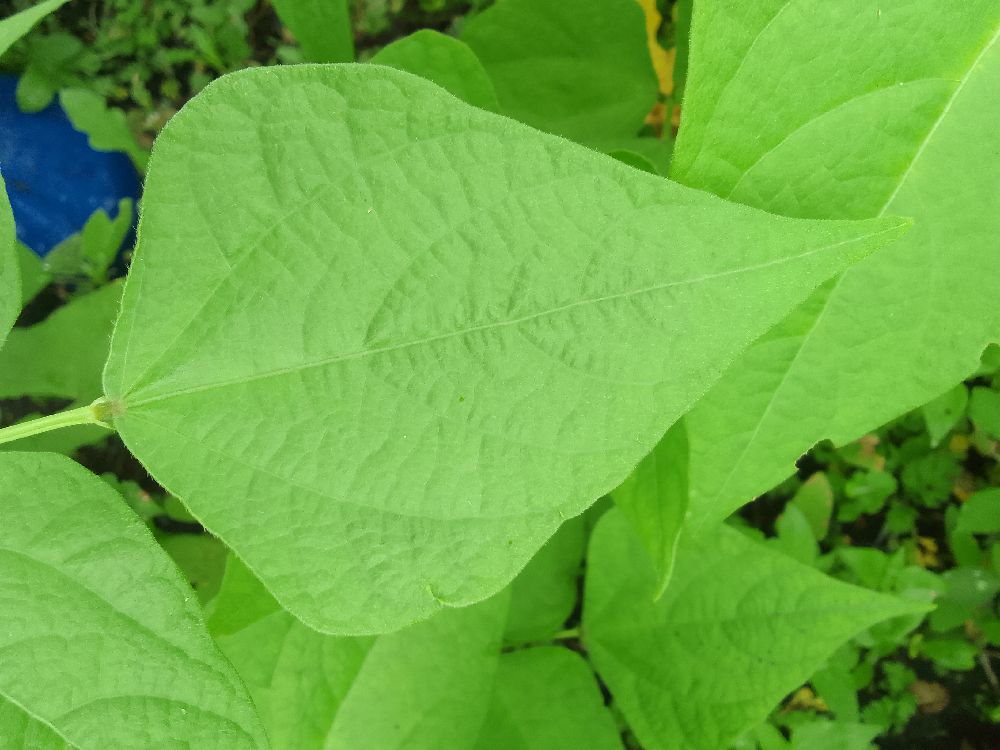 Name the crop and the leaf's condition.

common bean, healthy
